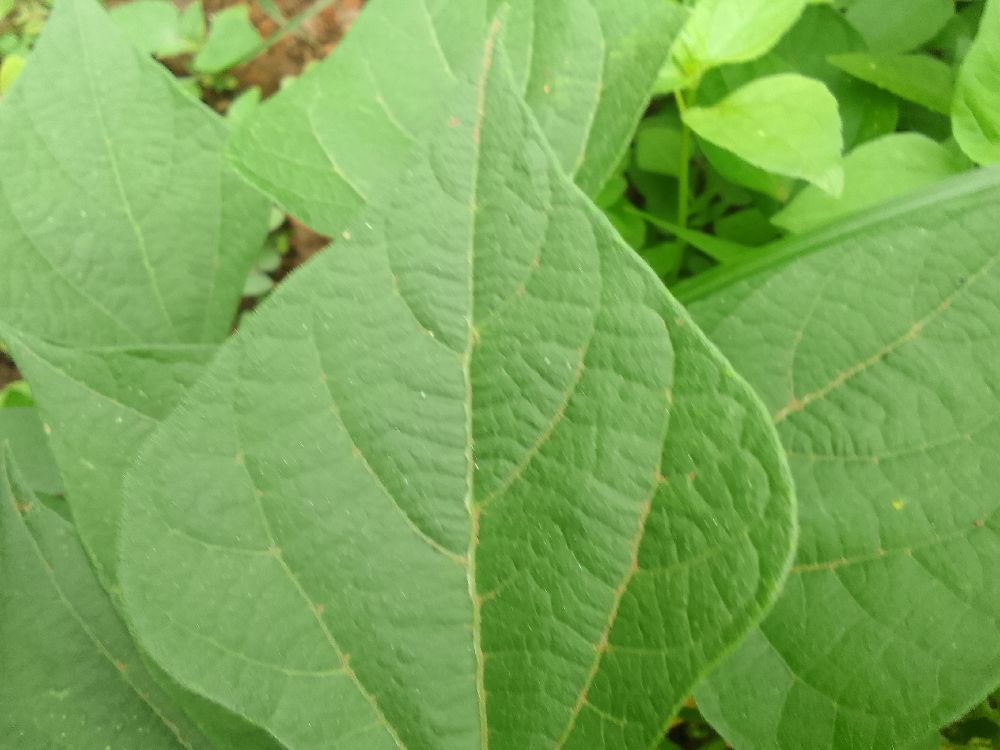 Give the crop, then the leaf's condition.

common bean, healthy
